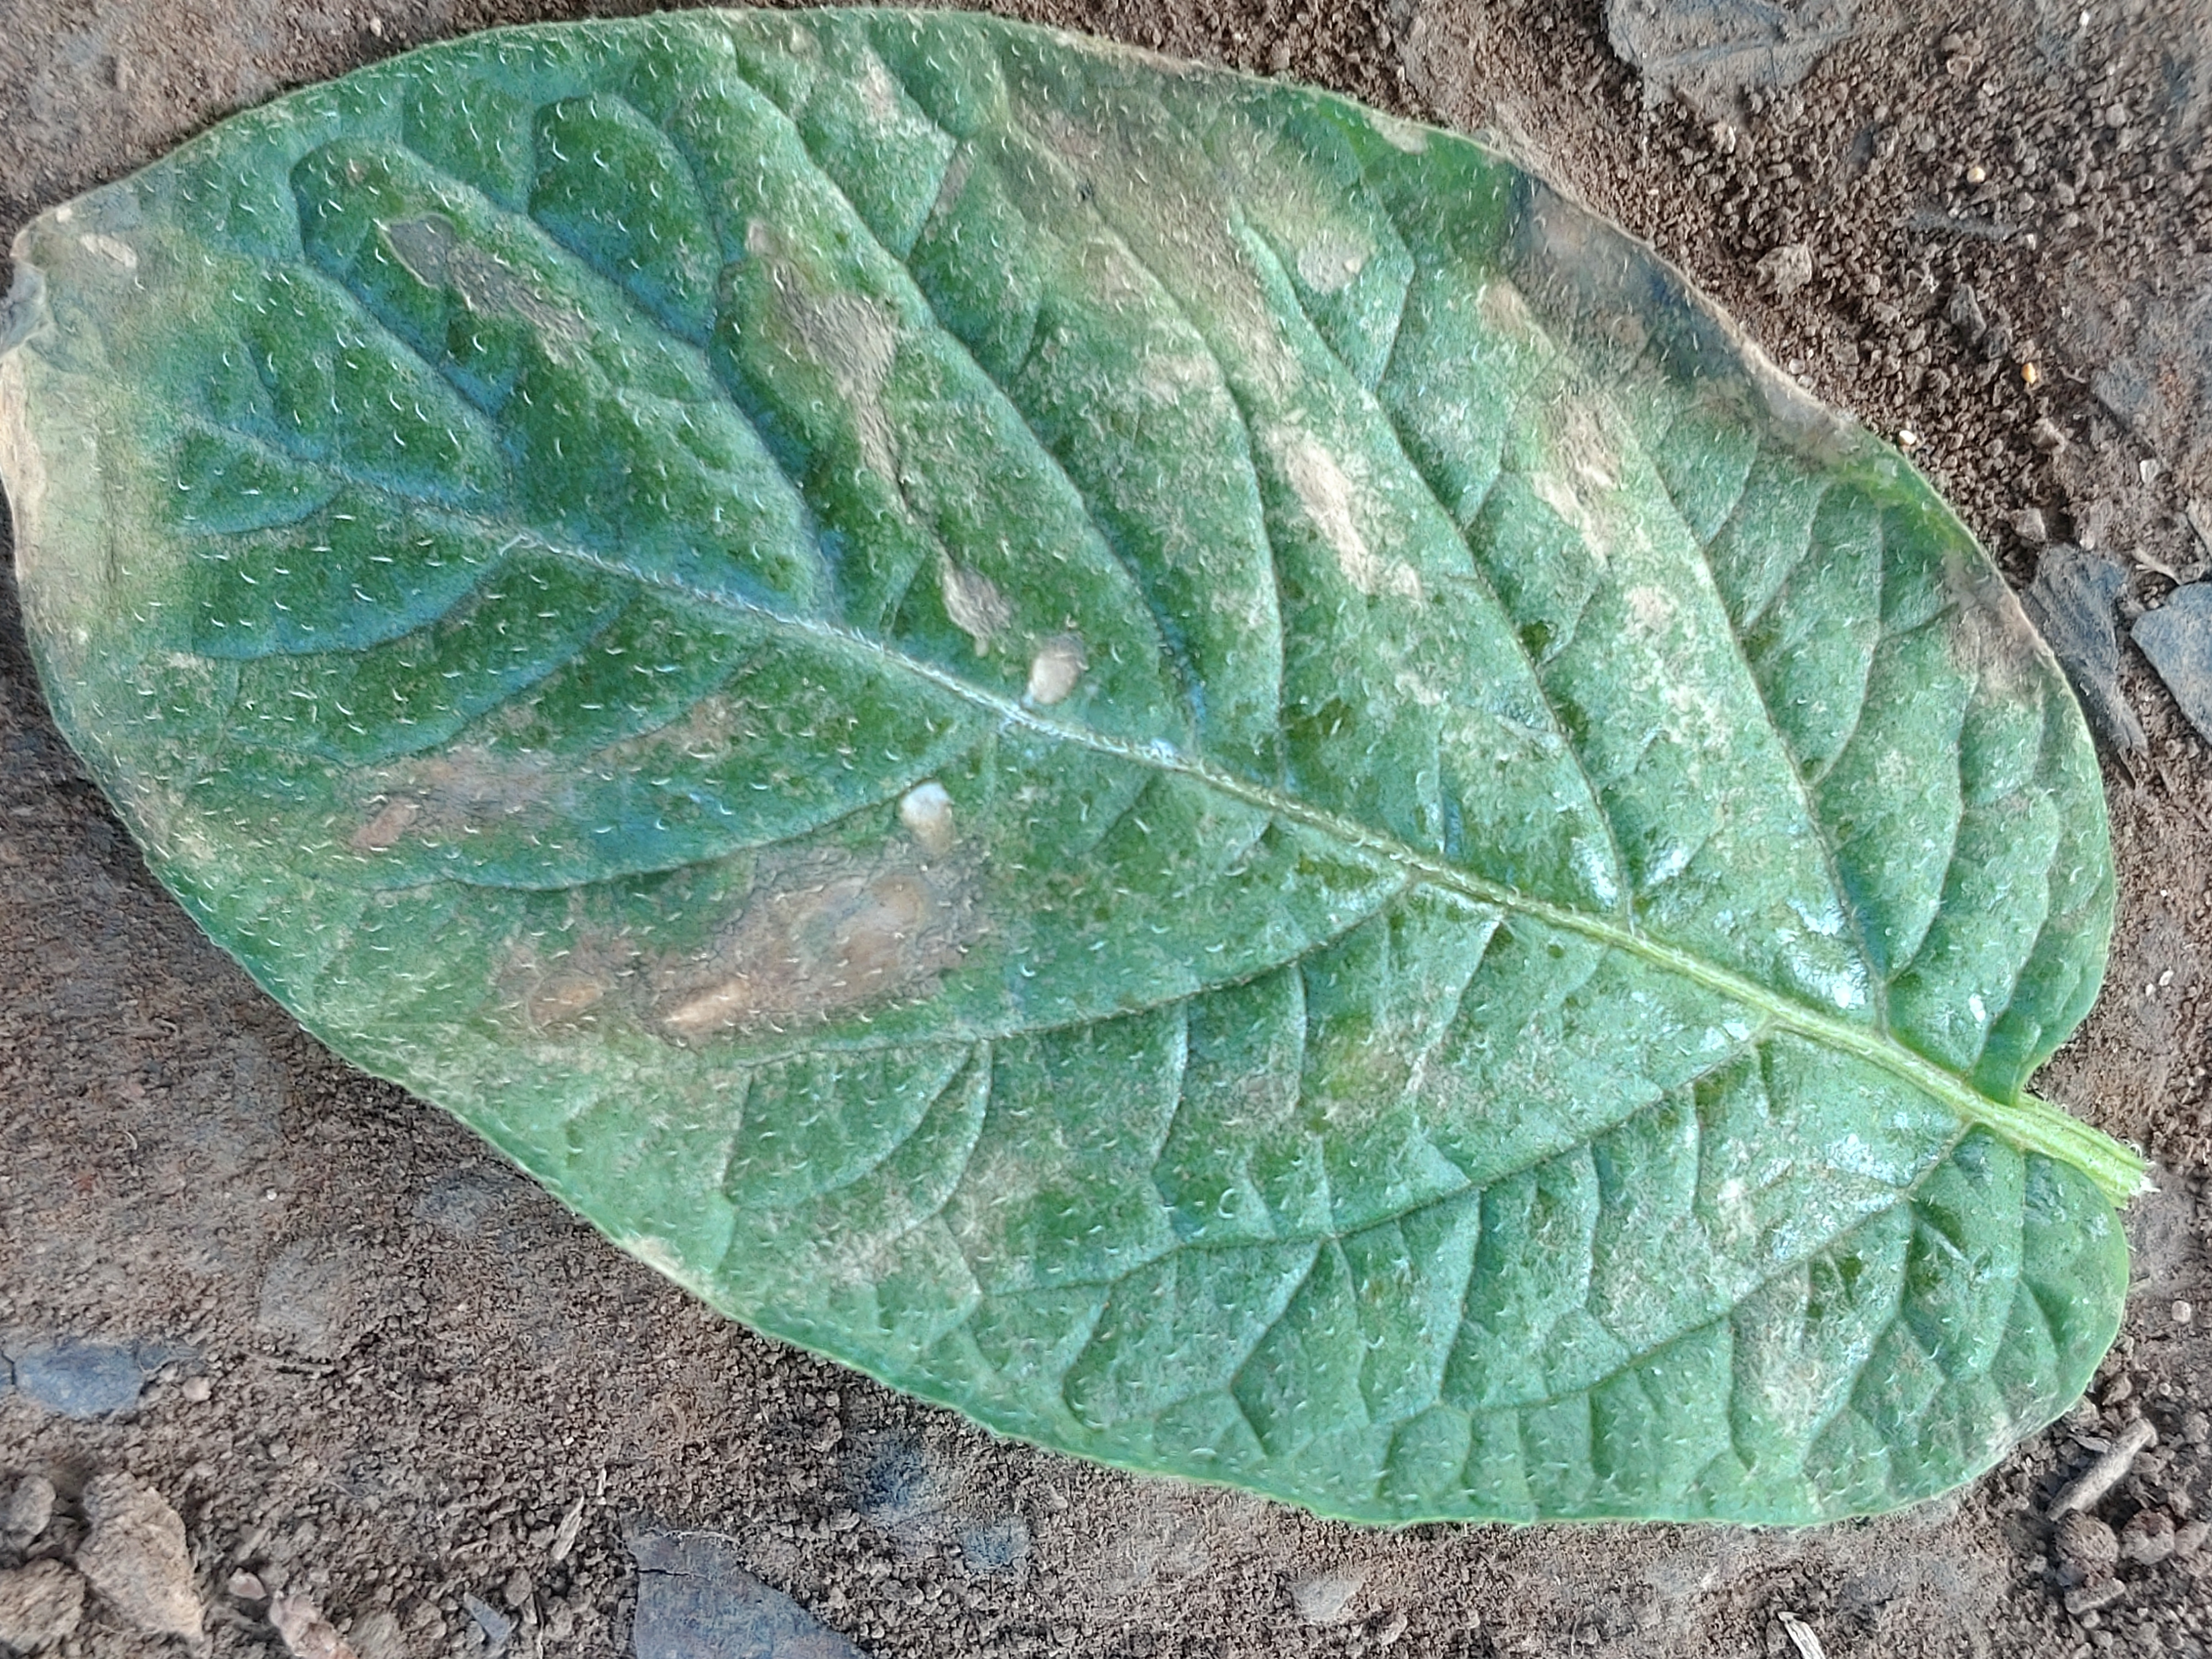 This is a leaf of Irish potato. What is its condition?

early blight
